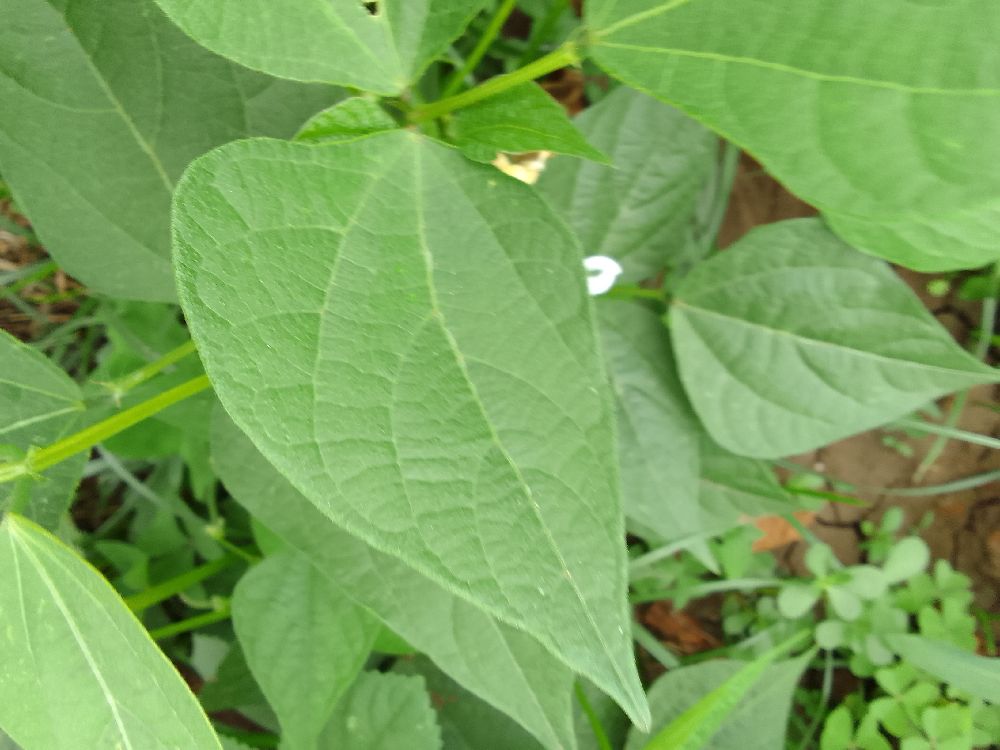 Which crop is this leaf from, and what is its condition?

common bean, healthy
